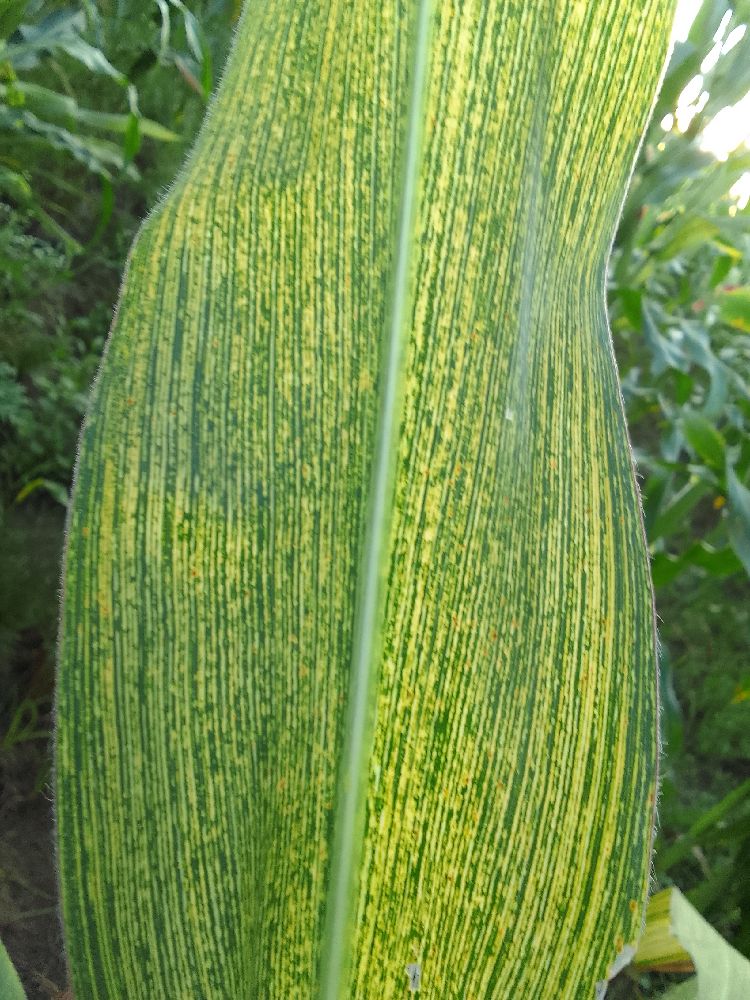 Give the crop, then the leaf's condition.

maize, maize streak virus
